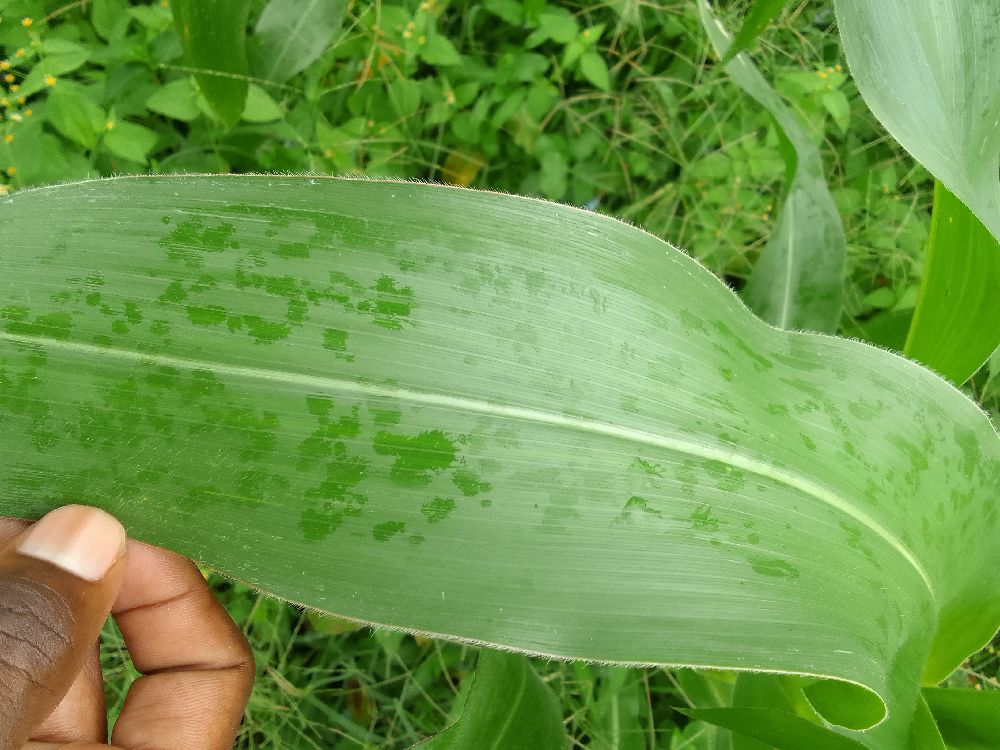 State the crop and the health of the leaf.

maize, healthy
